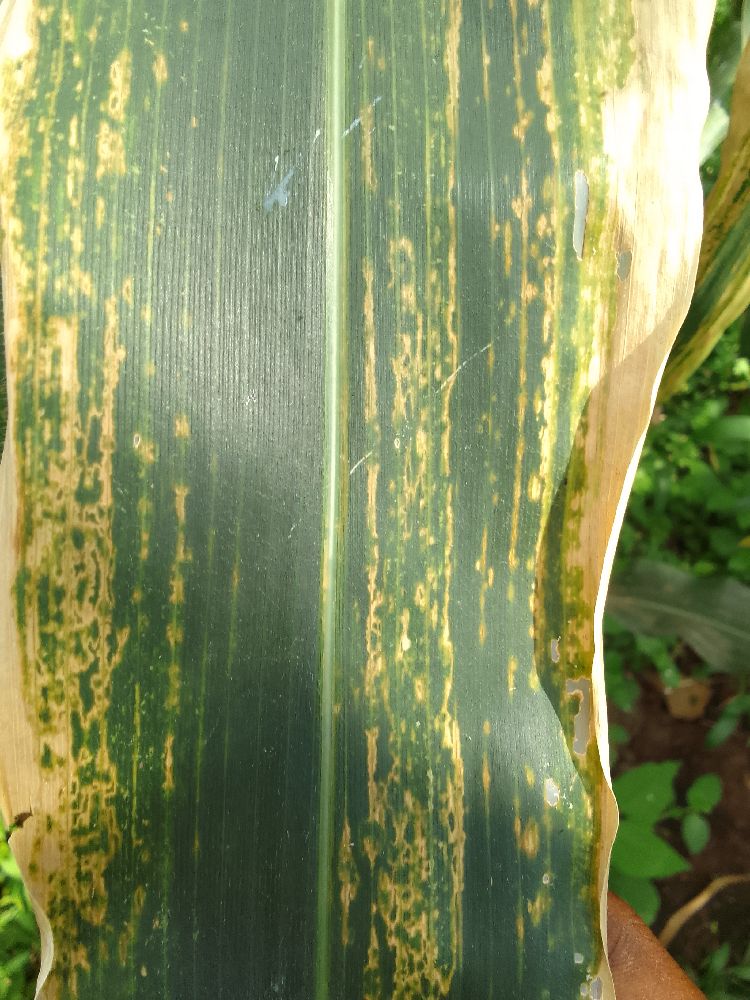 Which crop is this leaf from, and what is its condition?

maize, maize lethal necrosis
